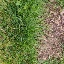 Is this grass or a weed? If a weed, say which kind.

grass
